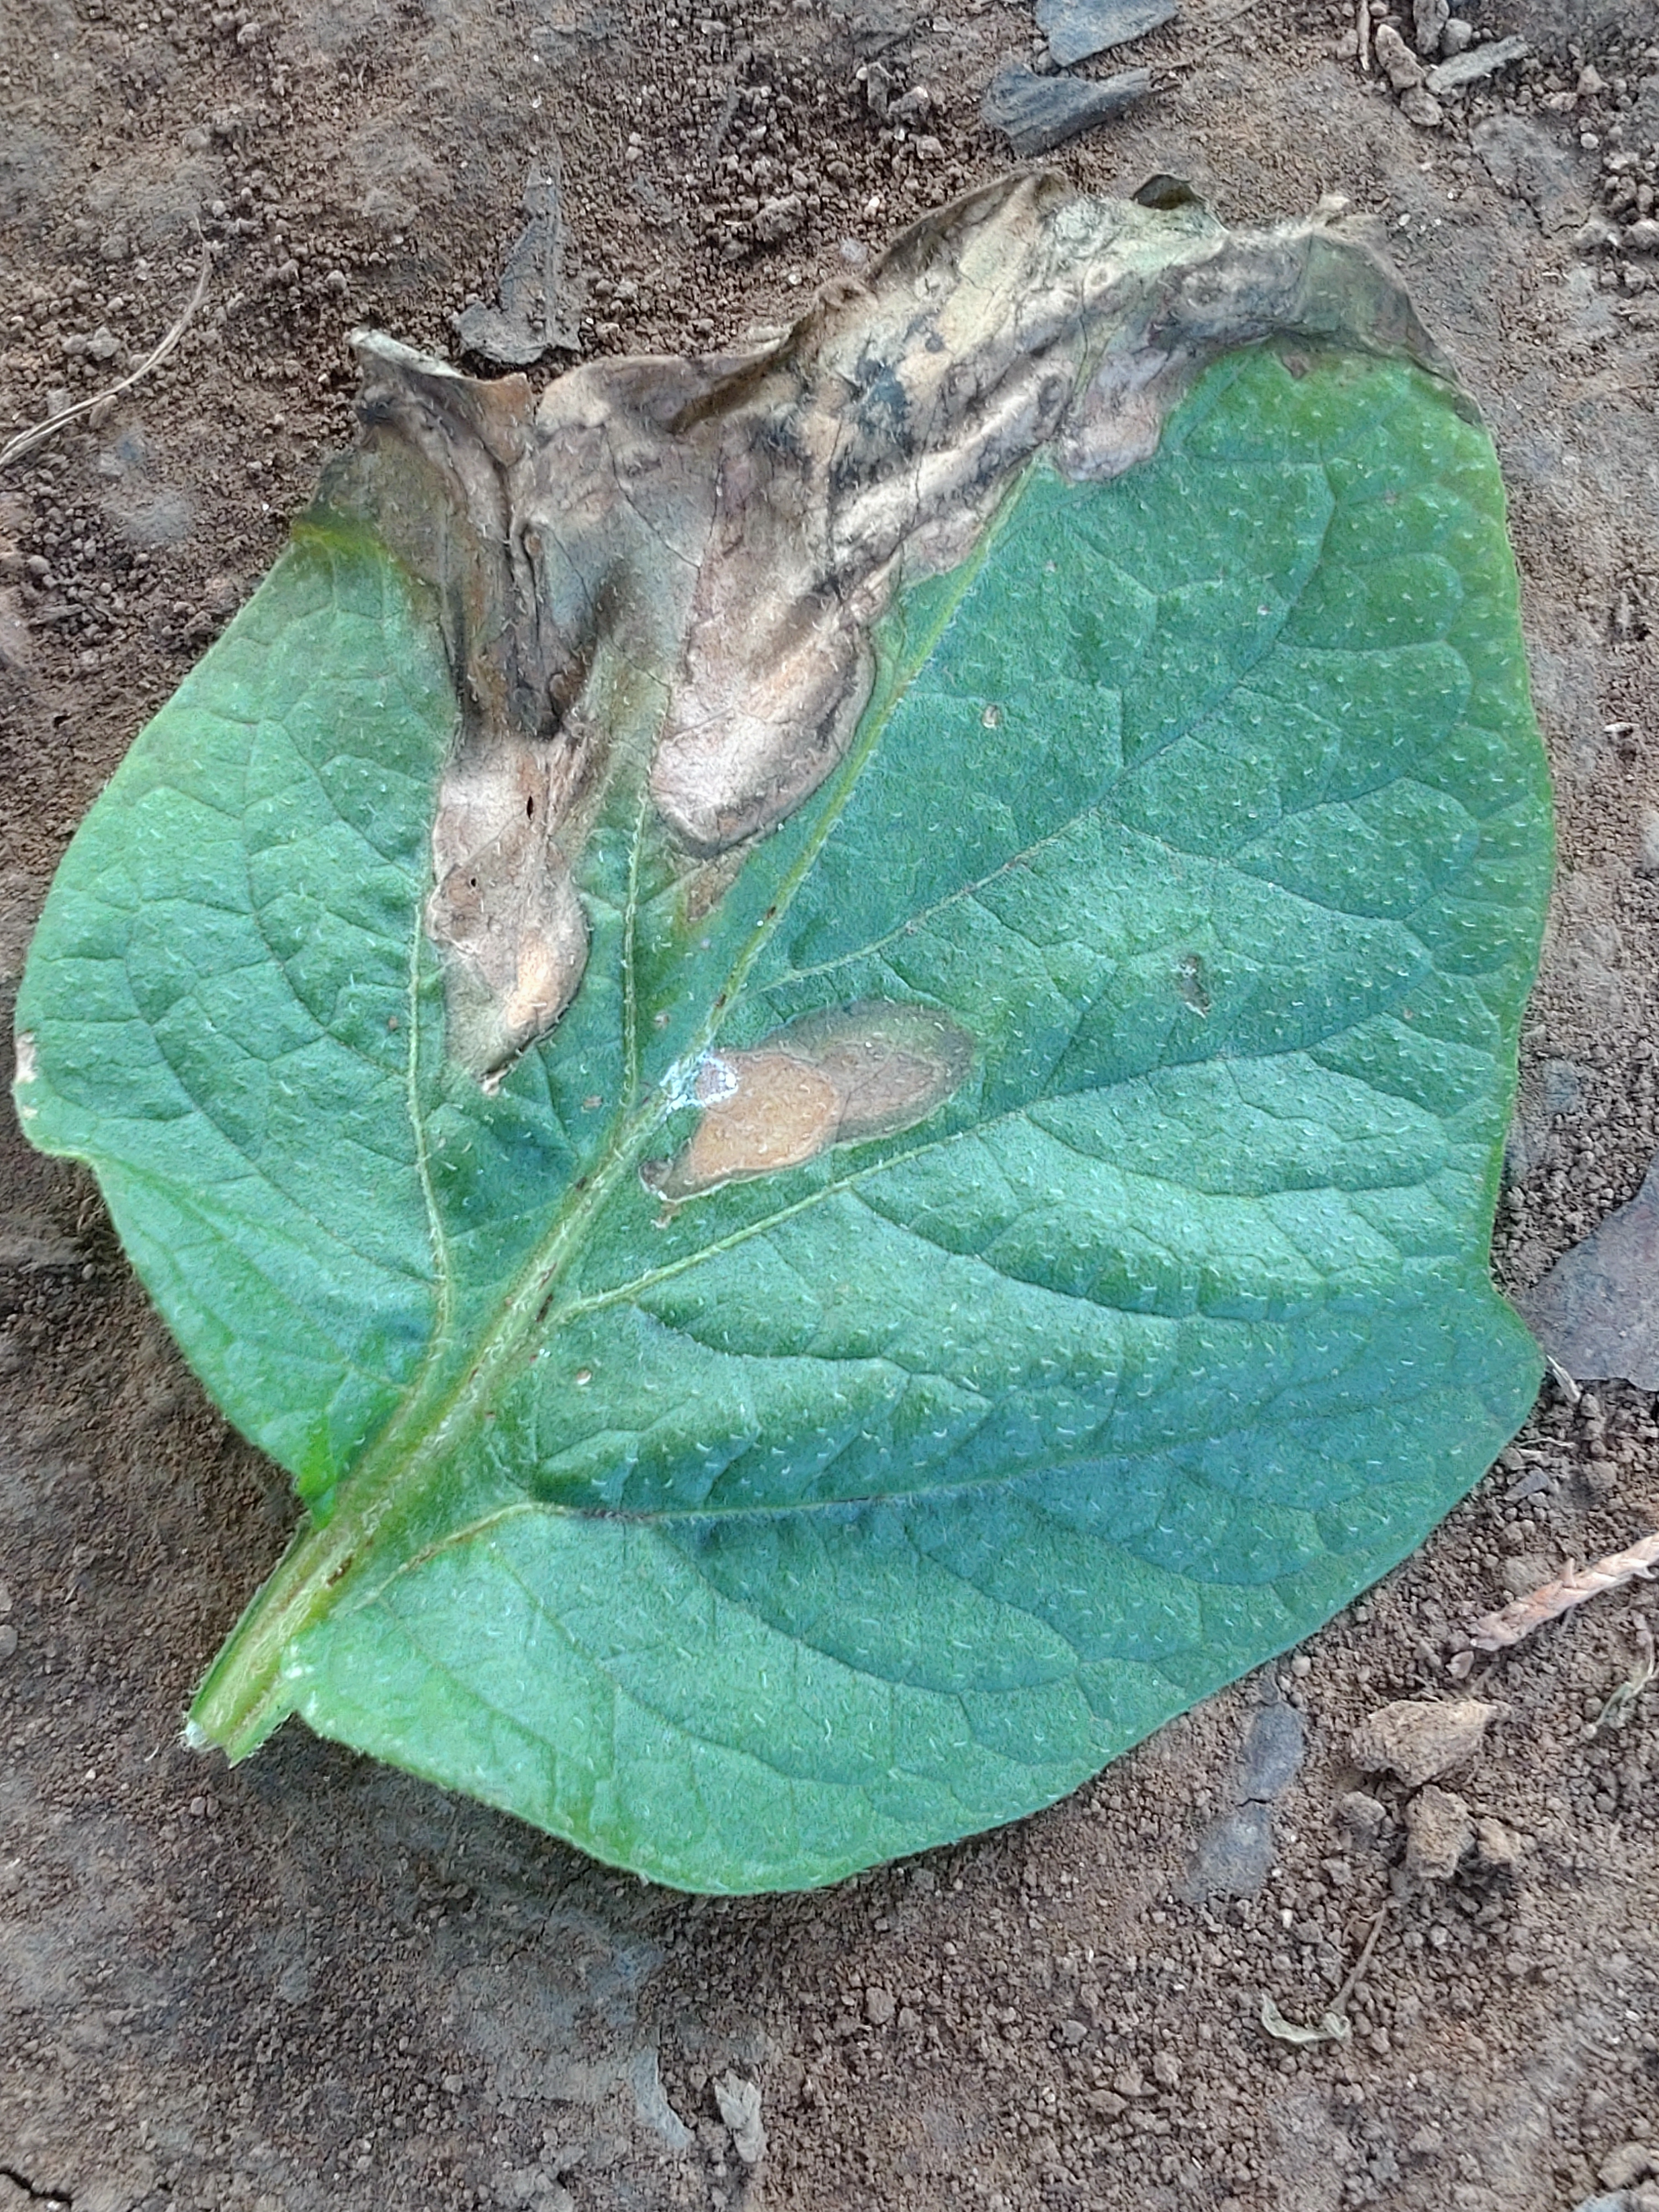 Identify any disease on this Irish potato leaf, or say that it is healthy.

early blight
